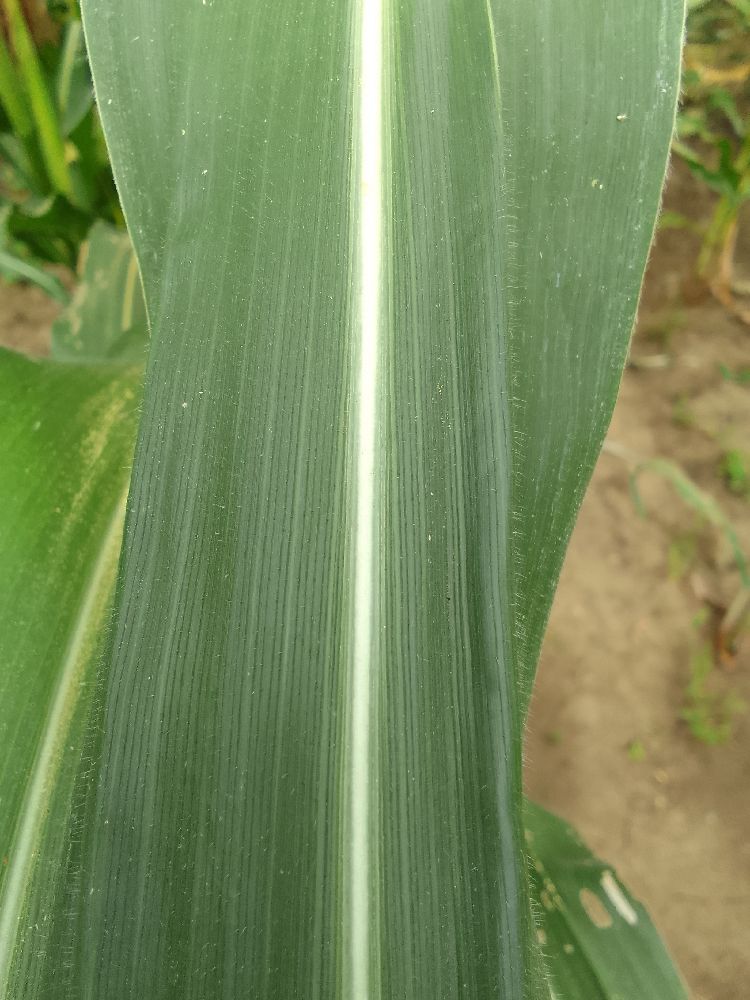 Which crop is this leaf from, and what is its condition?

maize, healthy
